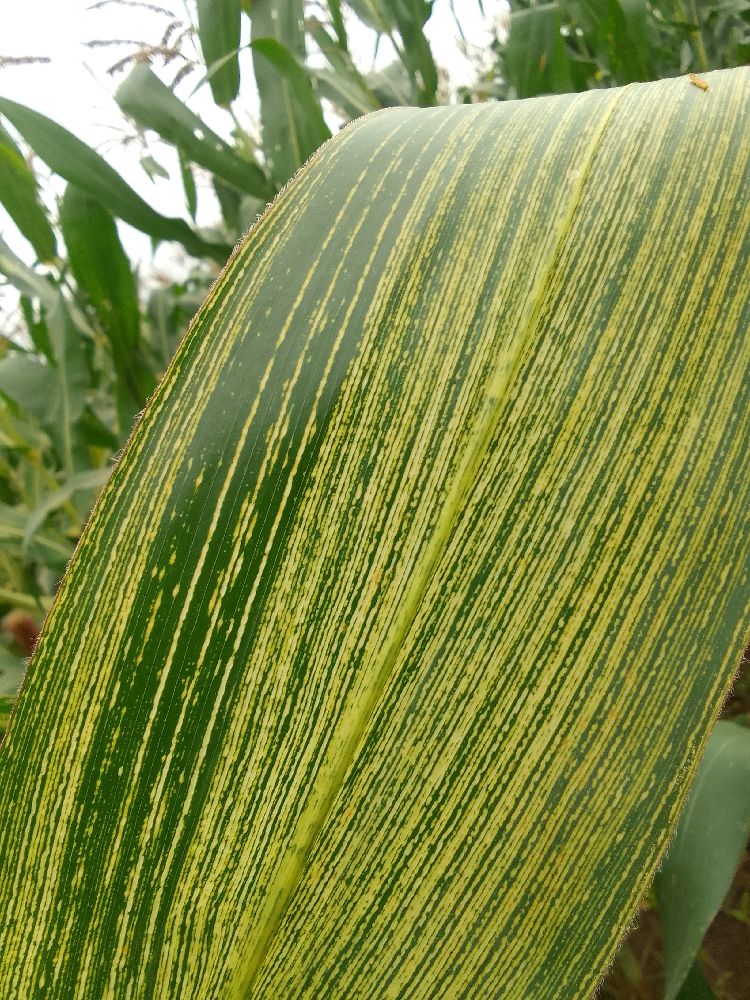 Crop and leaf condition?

maize, maize streak virus
